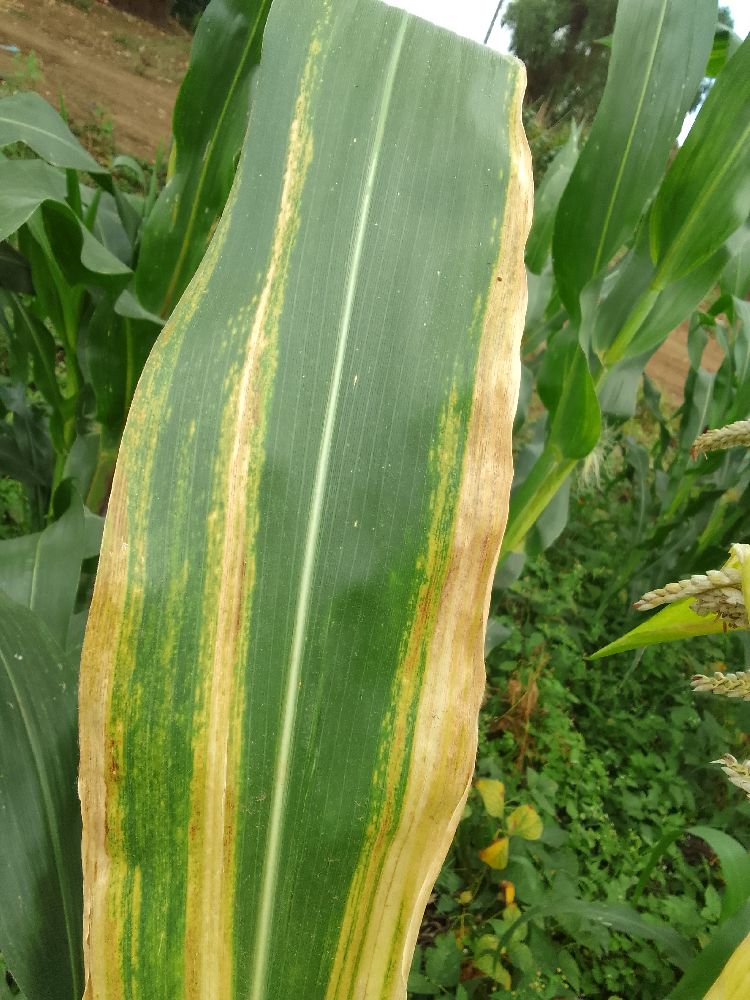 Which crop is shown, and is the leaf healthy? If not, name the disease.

maize, maize lethal necrosis
